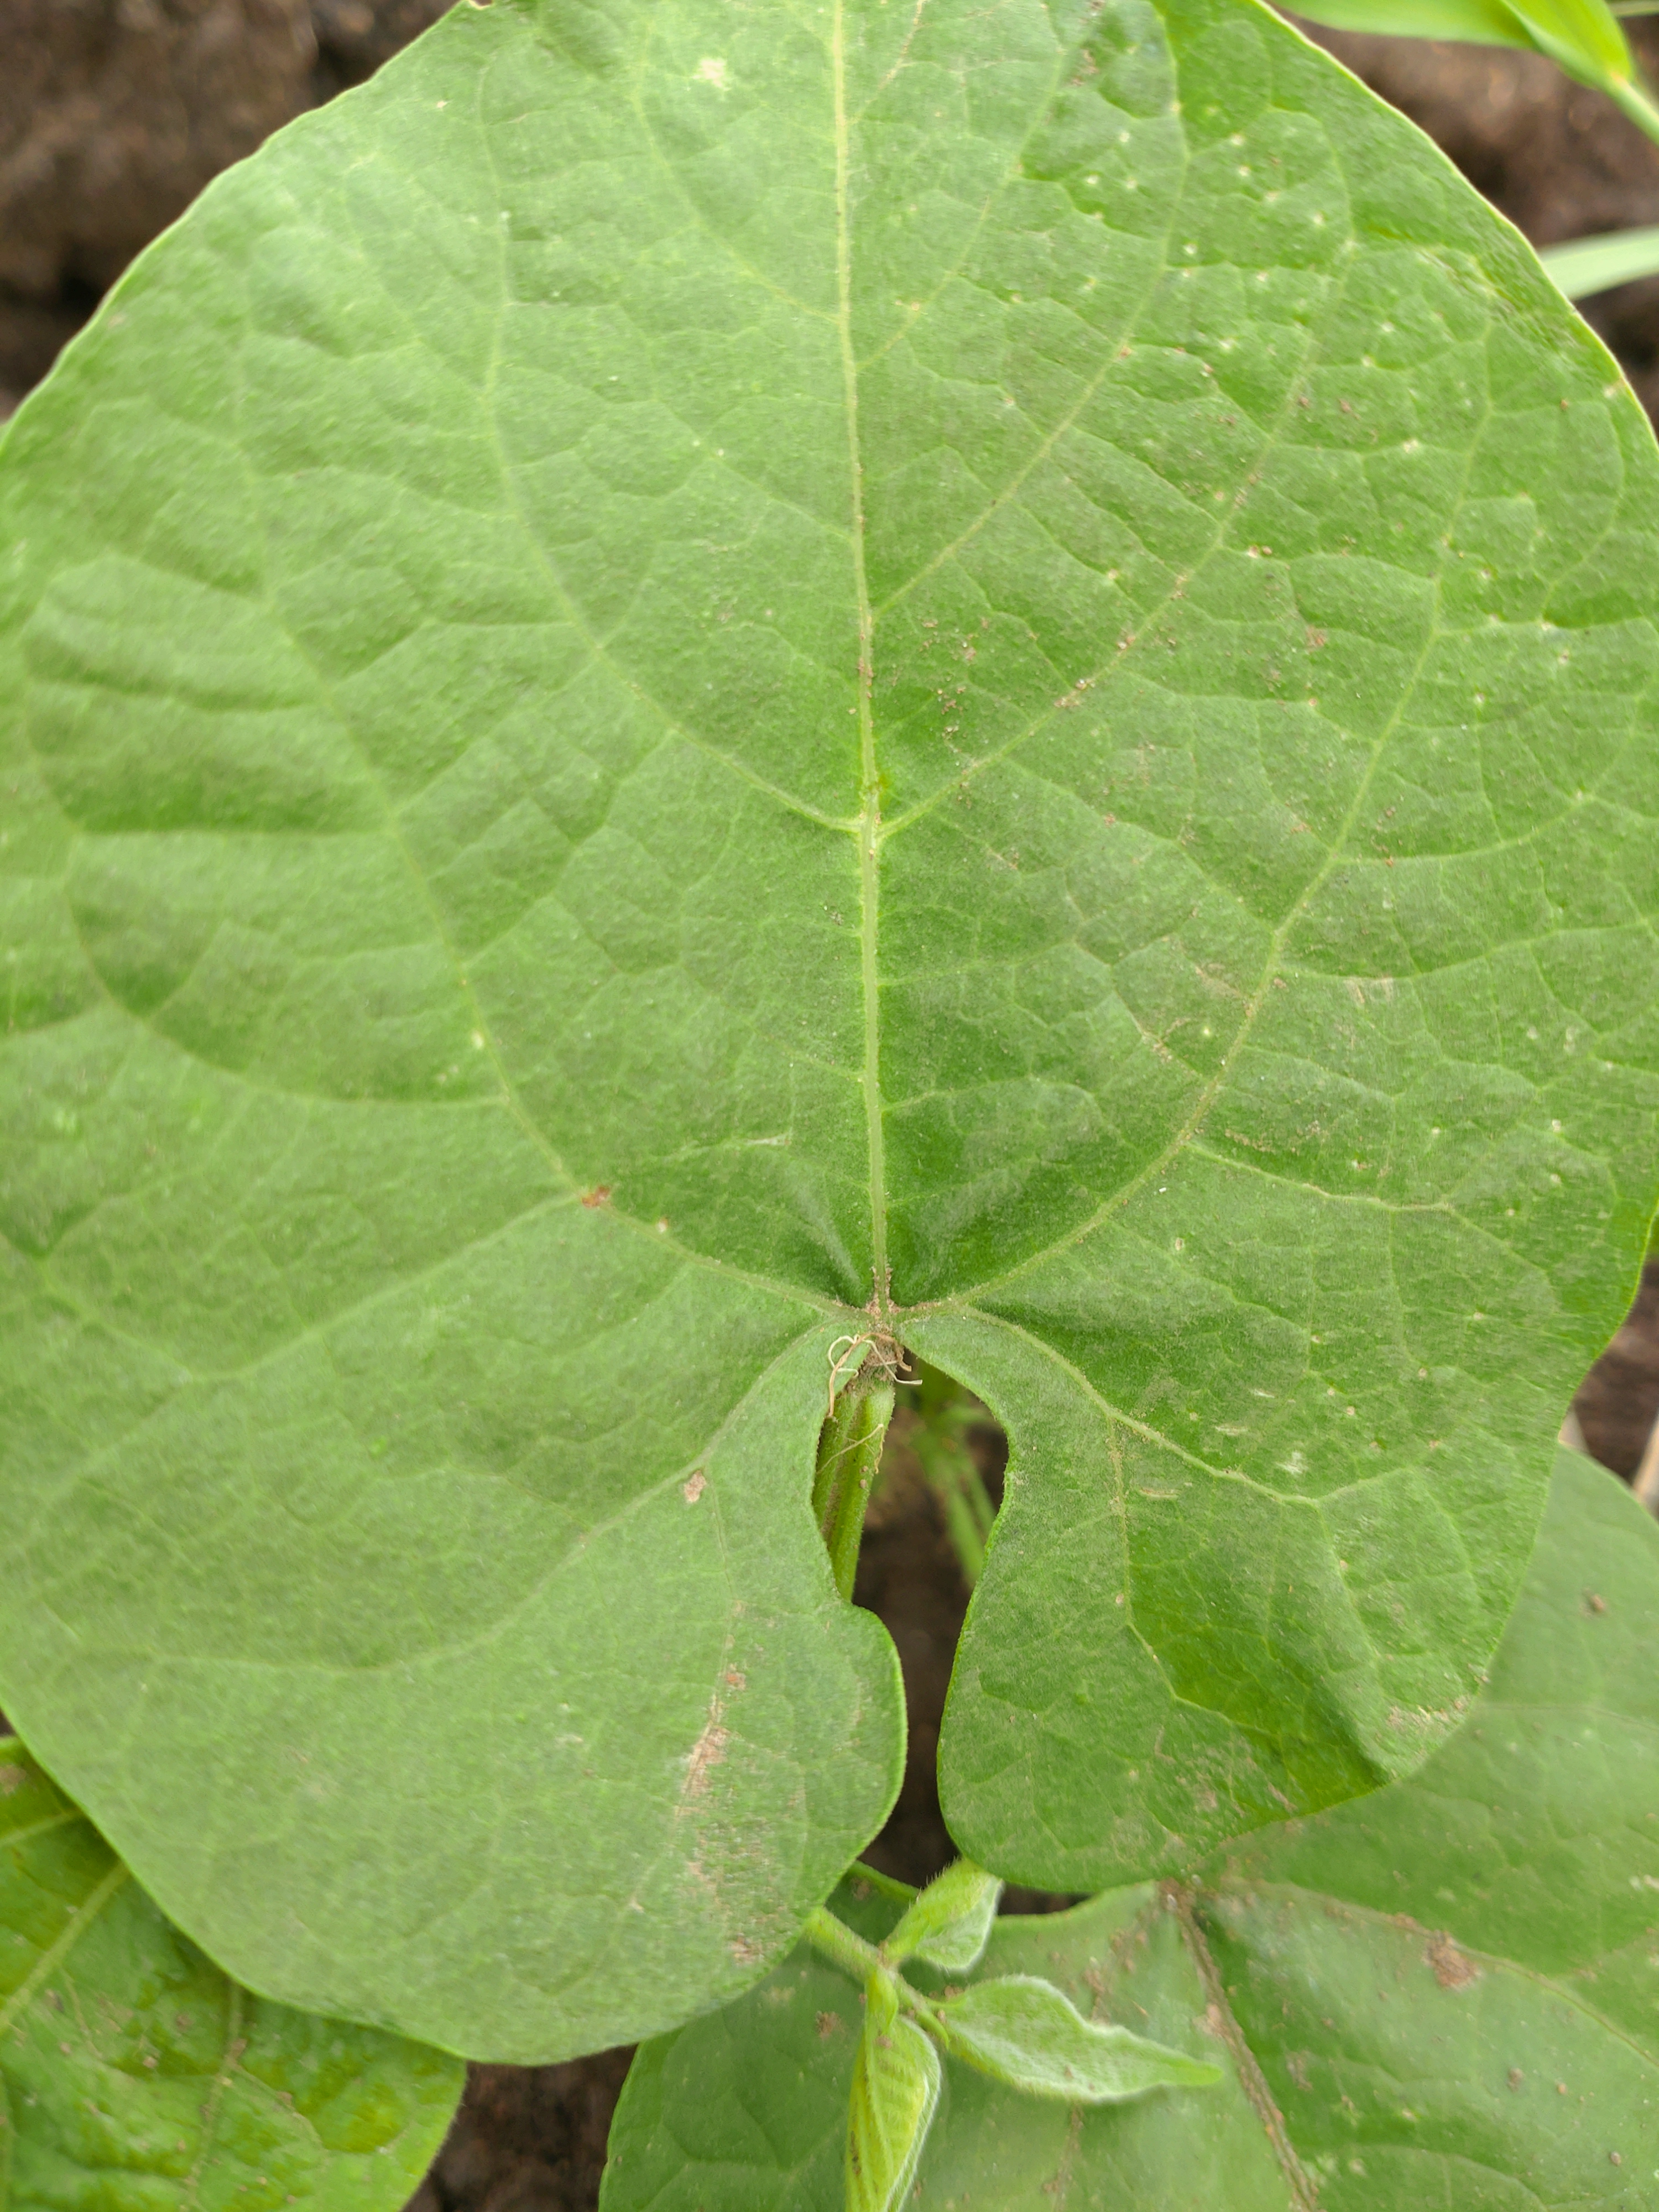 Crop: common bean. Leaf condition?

healthy
